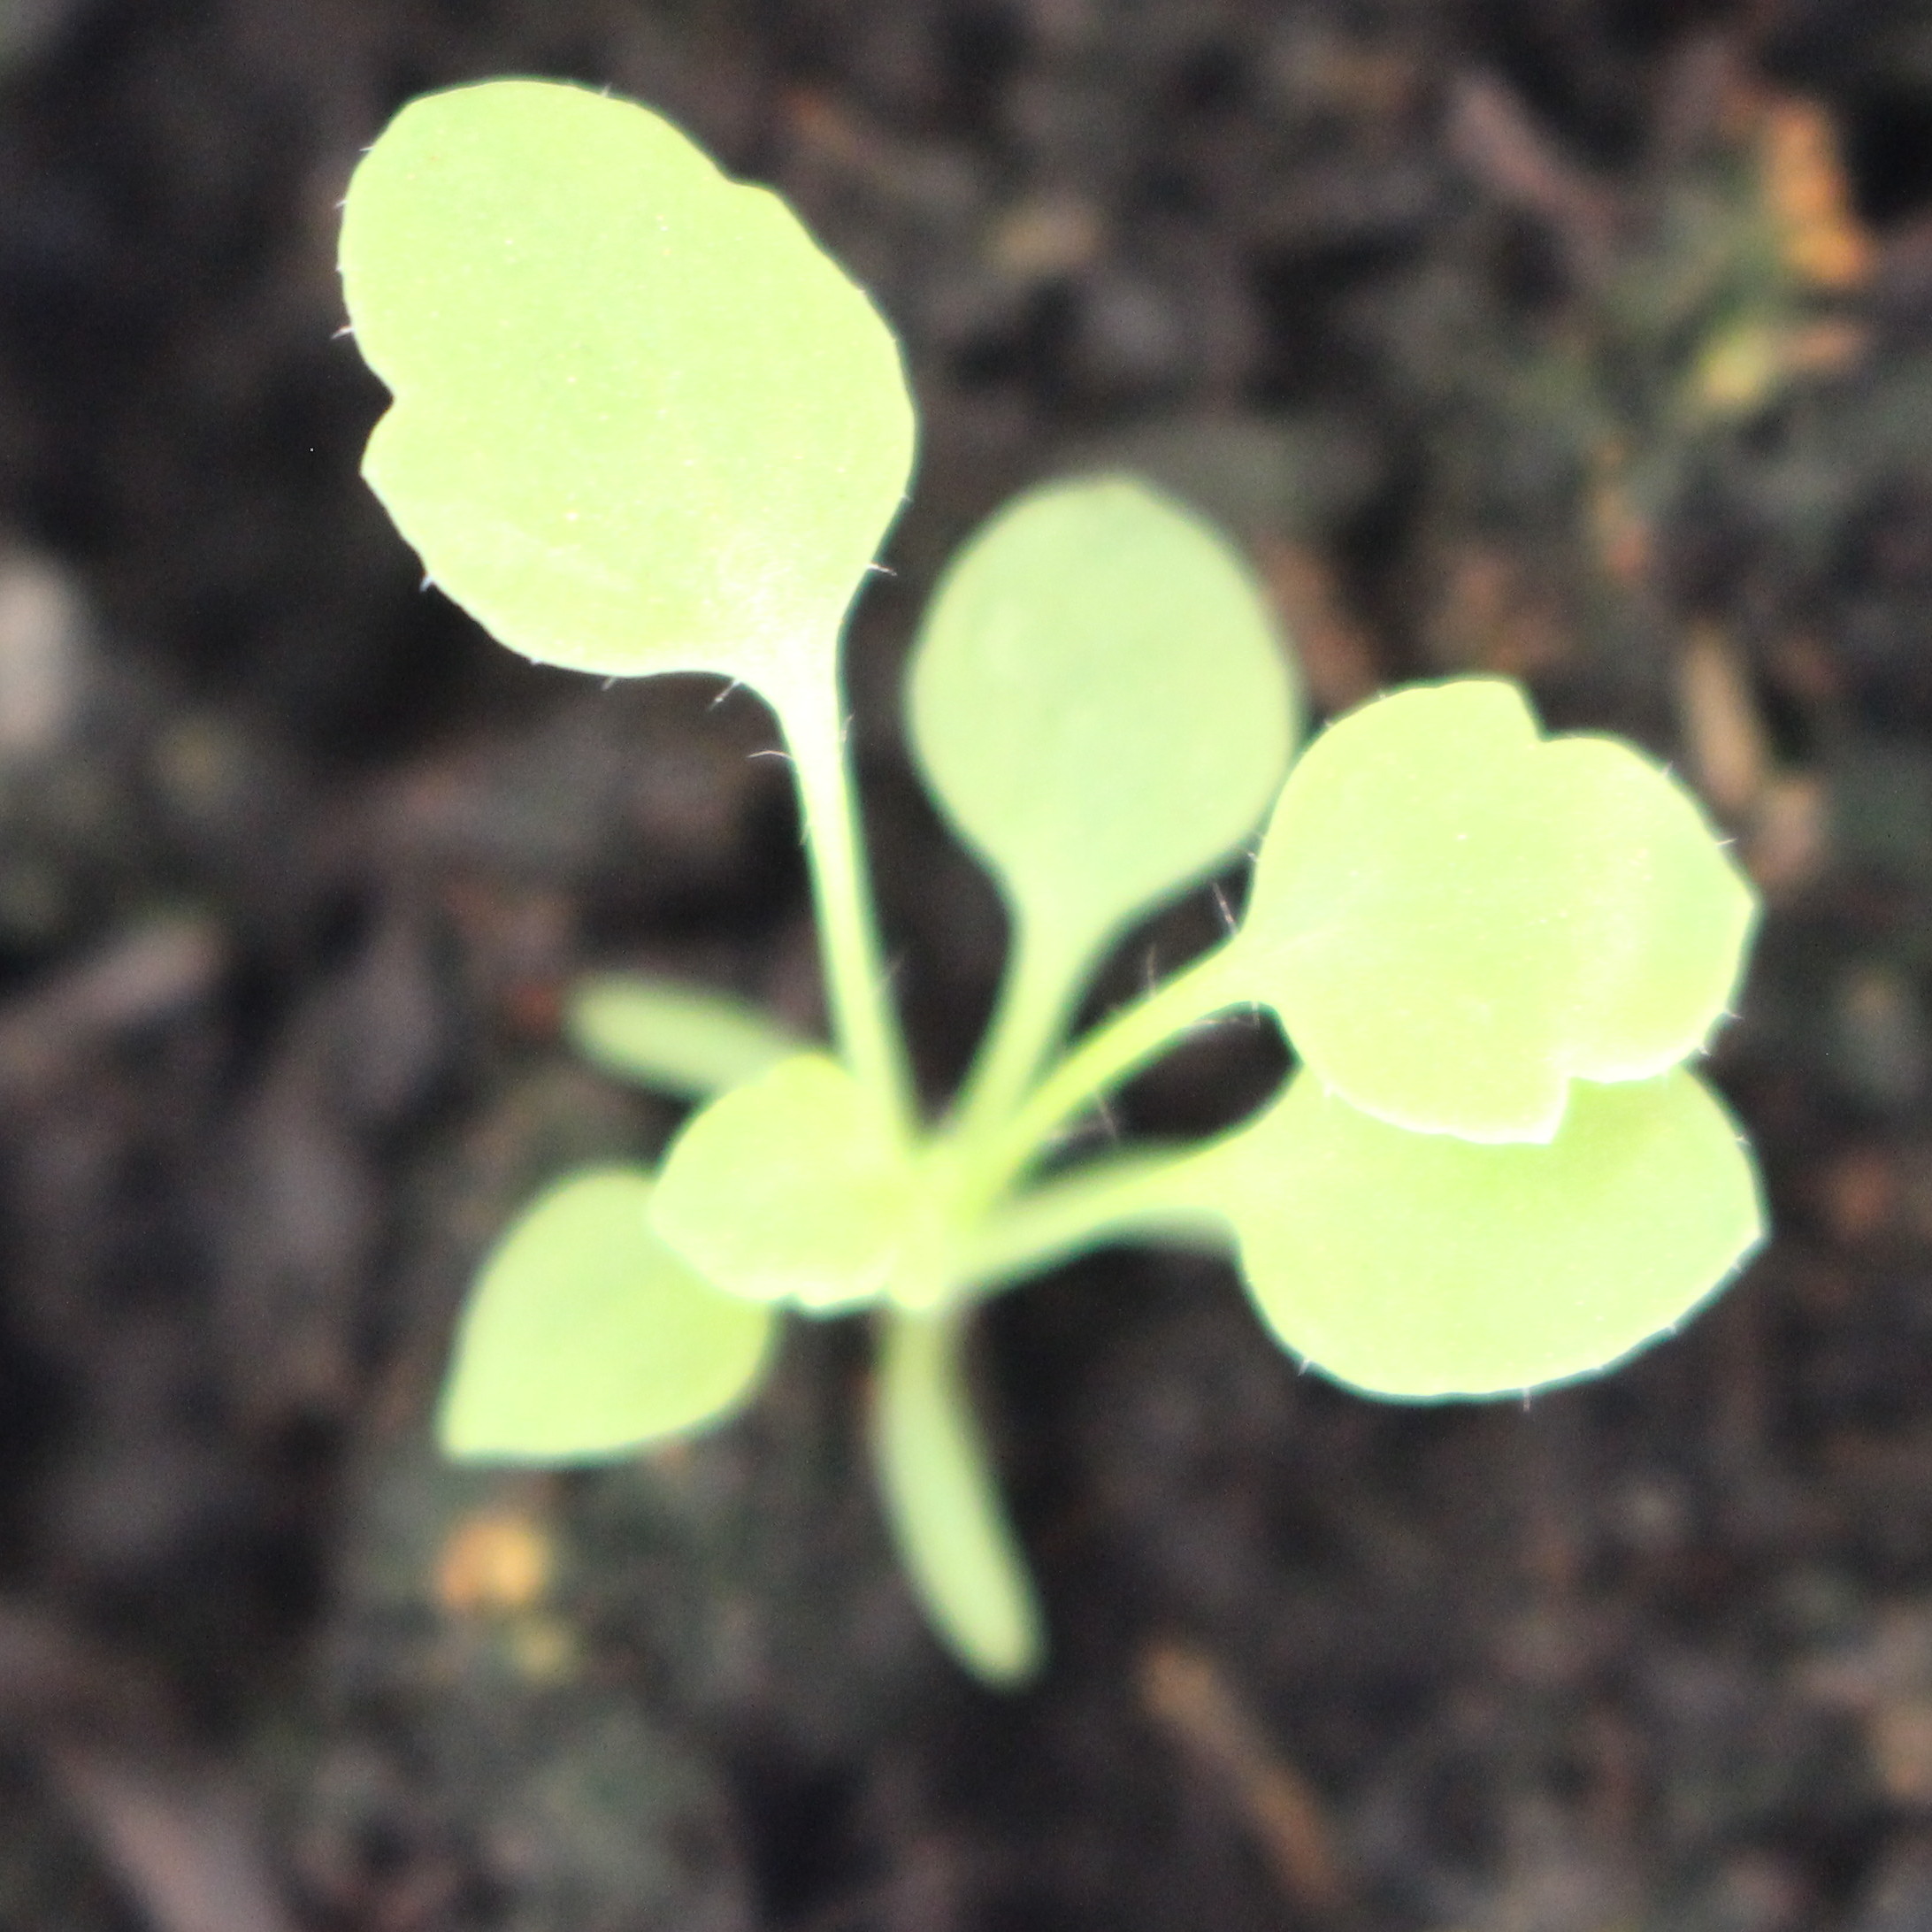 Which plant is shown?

Papaver rhoeas
